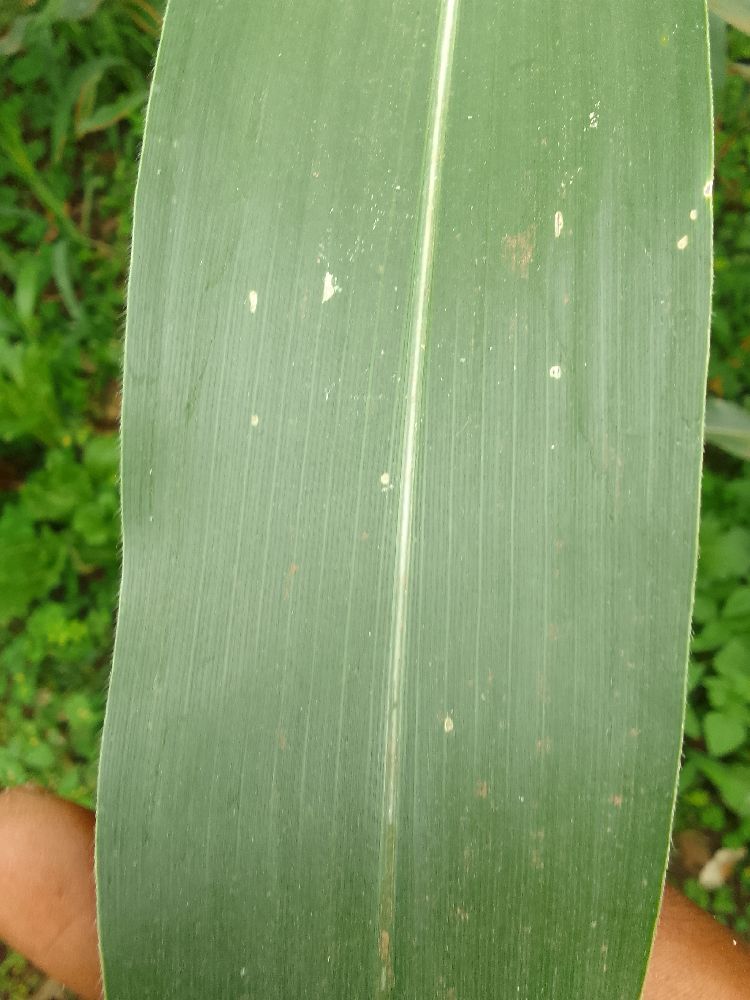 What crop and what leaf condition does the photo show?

maize, healthy
